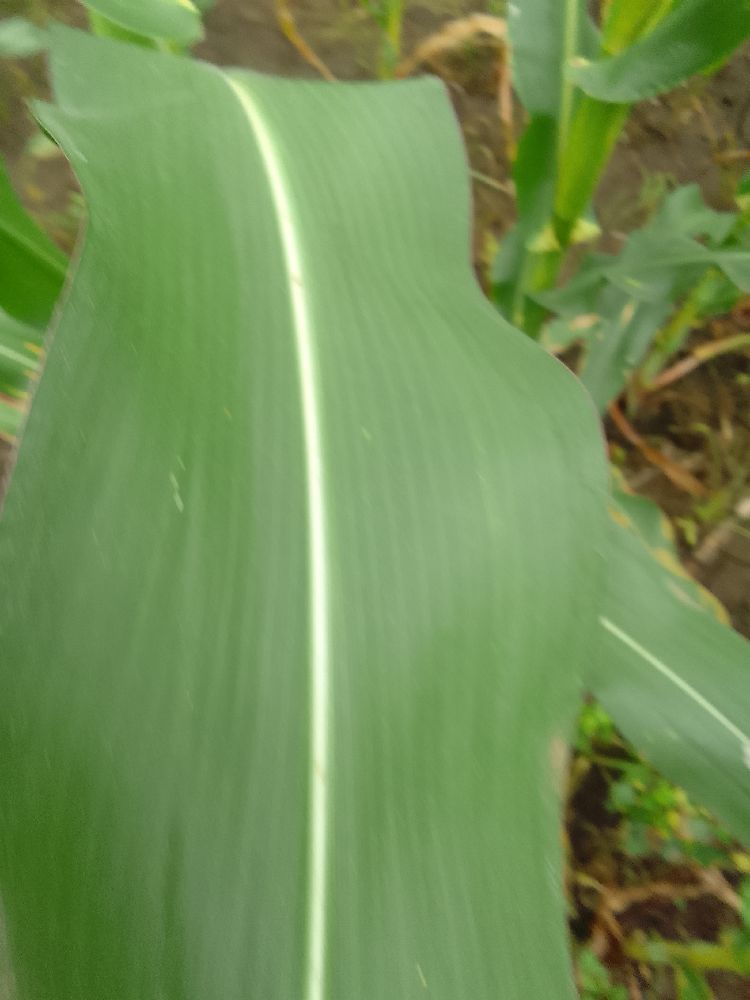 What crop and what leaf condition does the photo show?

maize, healthy
